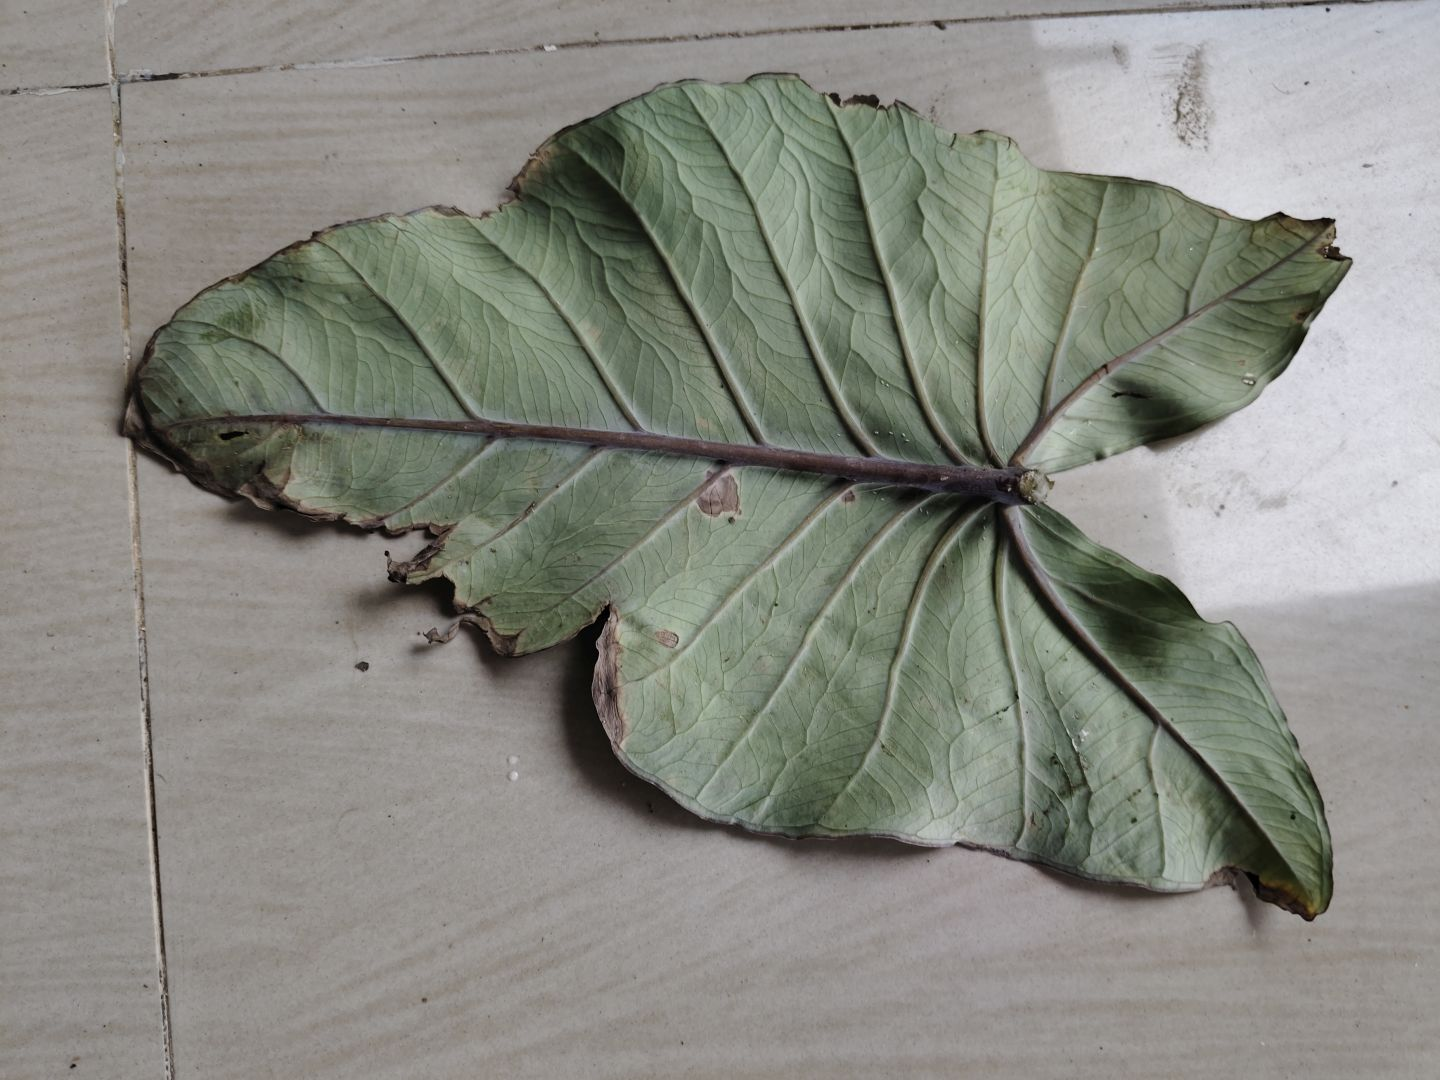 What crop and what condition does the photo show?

taro, leaf blight
